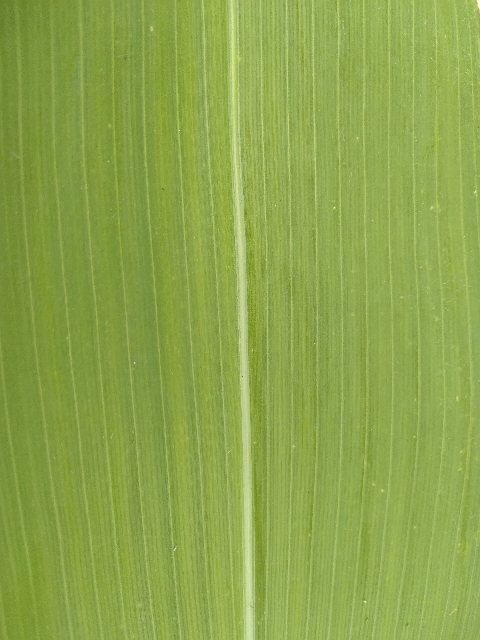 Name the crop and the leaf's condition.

maize, healthy
